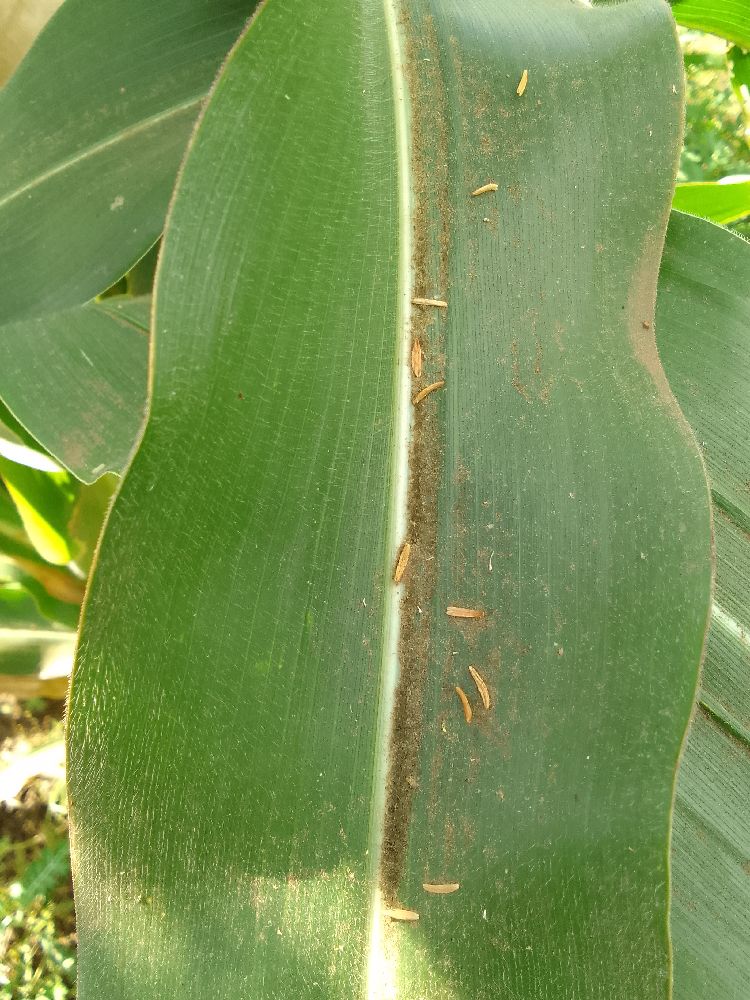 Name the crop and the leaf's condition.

maize, healthy
